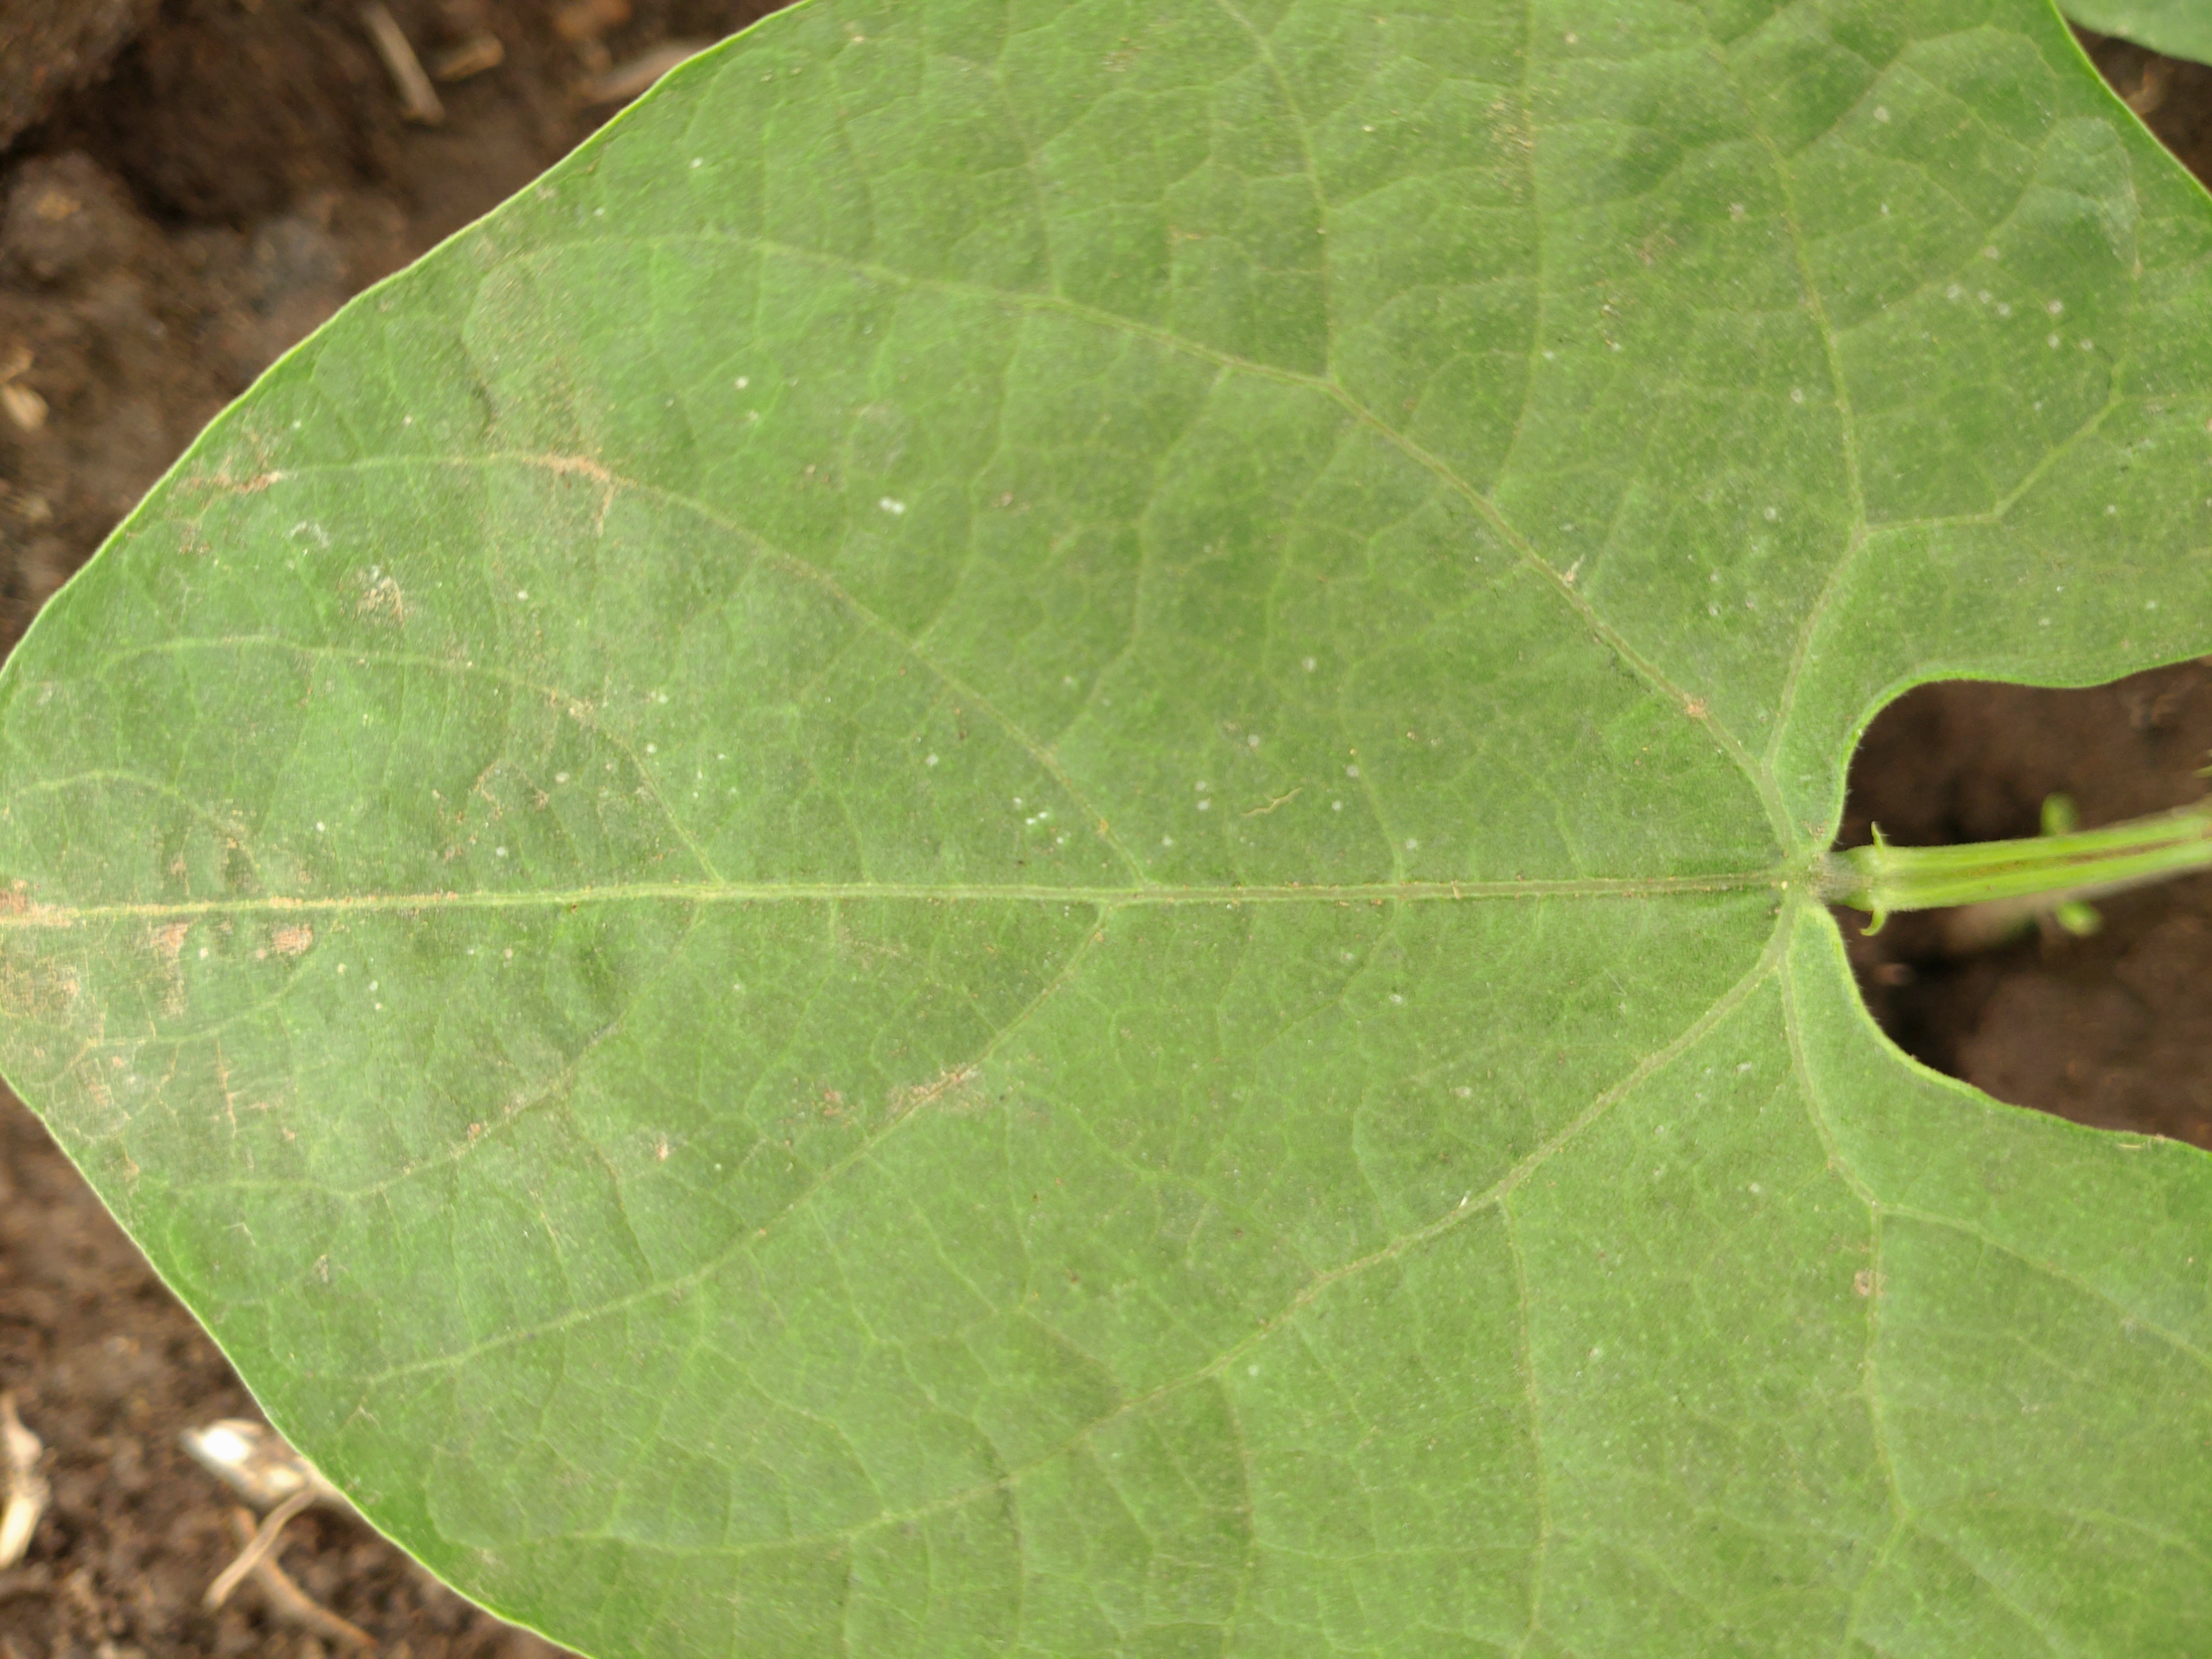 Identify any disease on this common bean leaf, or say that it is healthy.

healthy
